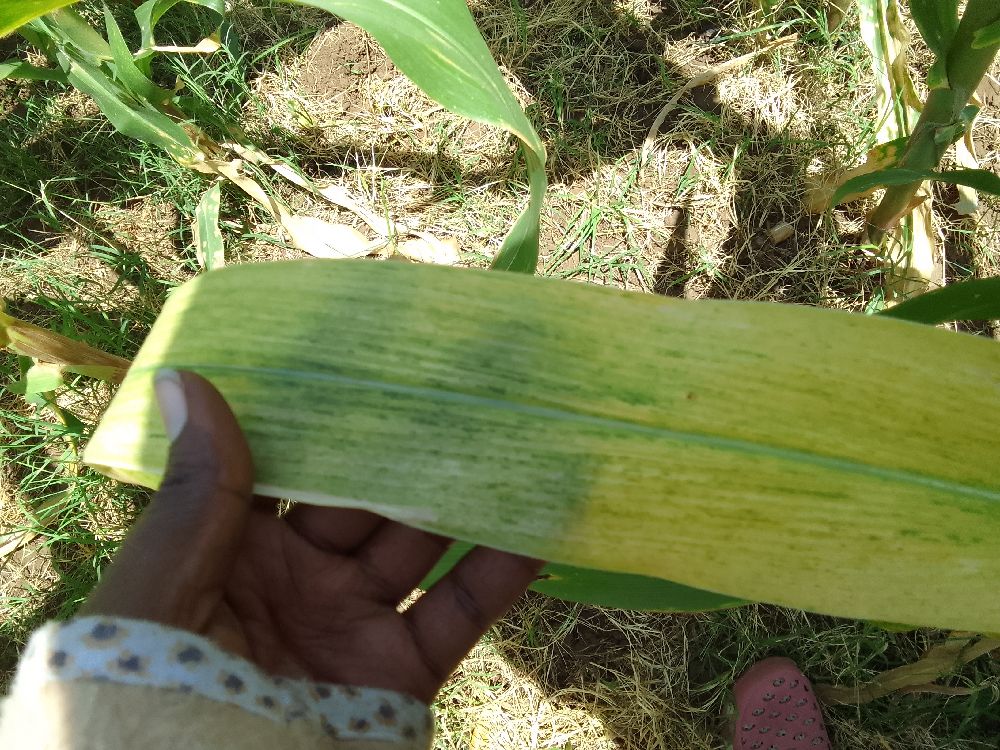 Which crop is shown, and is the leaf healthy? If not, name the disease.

maize, maize lethal necrosis
